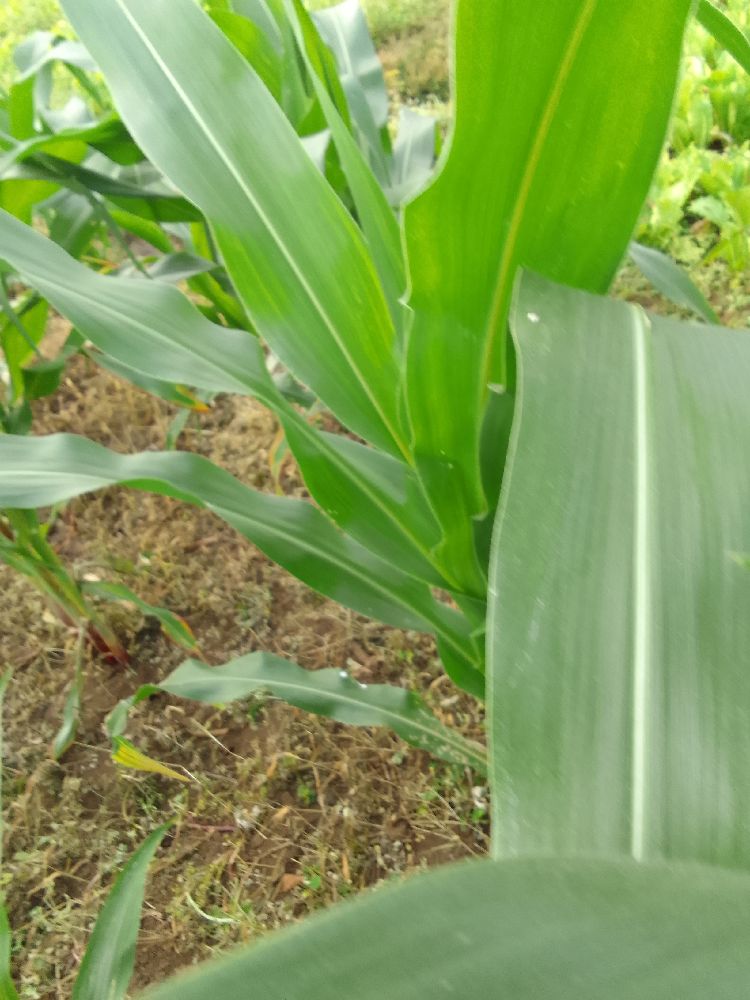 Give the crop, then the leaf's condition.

maize, healthy
